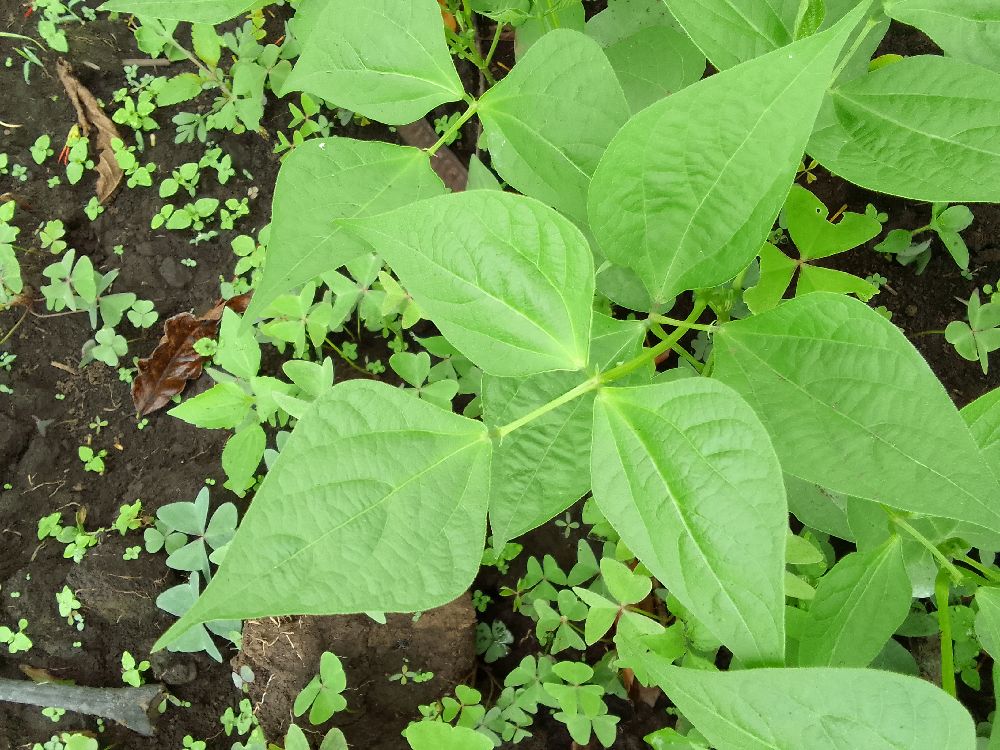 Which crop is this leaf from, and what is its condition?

common bean, healthy
